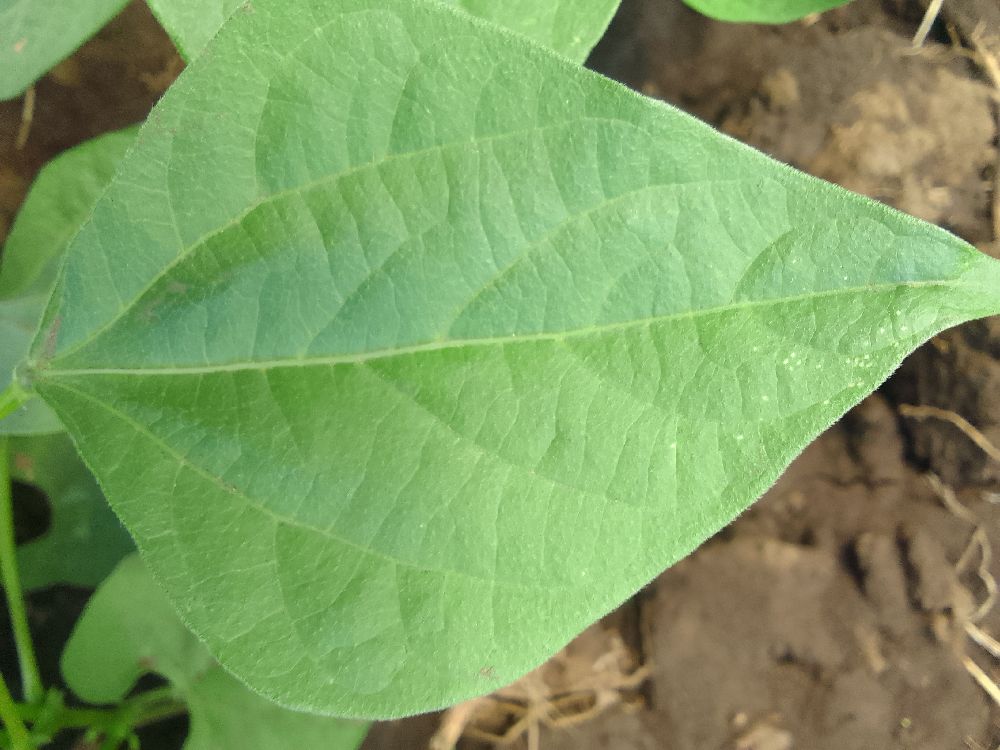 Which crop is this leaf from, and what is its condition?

common bean, healthy
